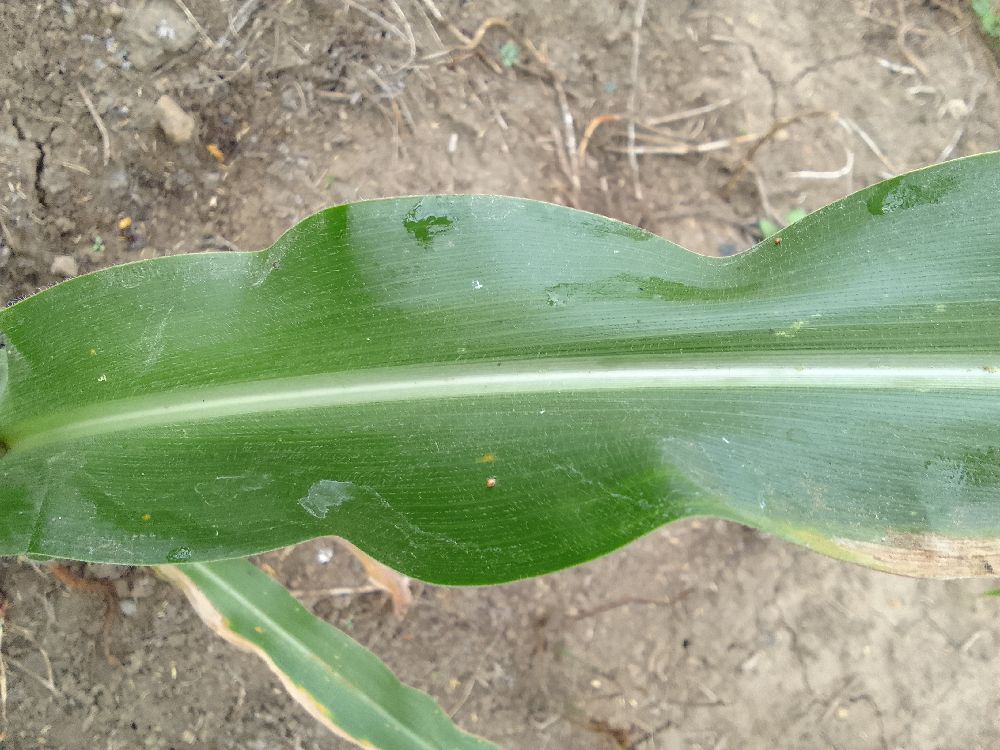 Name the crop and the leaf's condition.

maize, healthy
